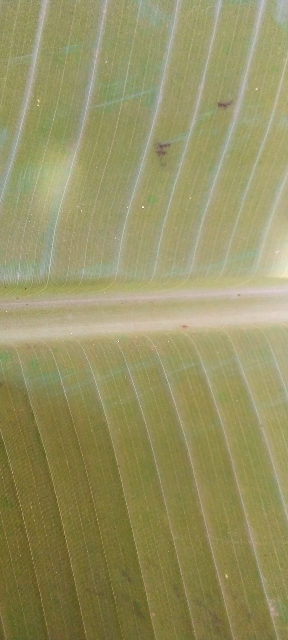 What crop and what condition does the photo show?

banana, healthy
